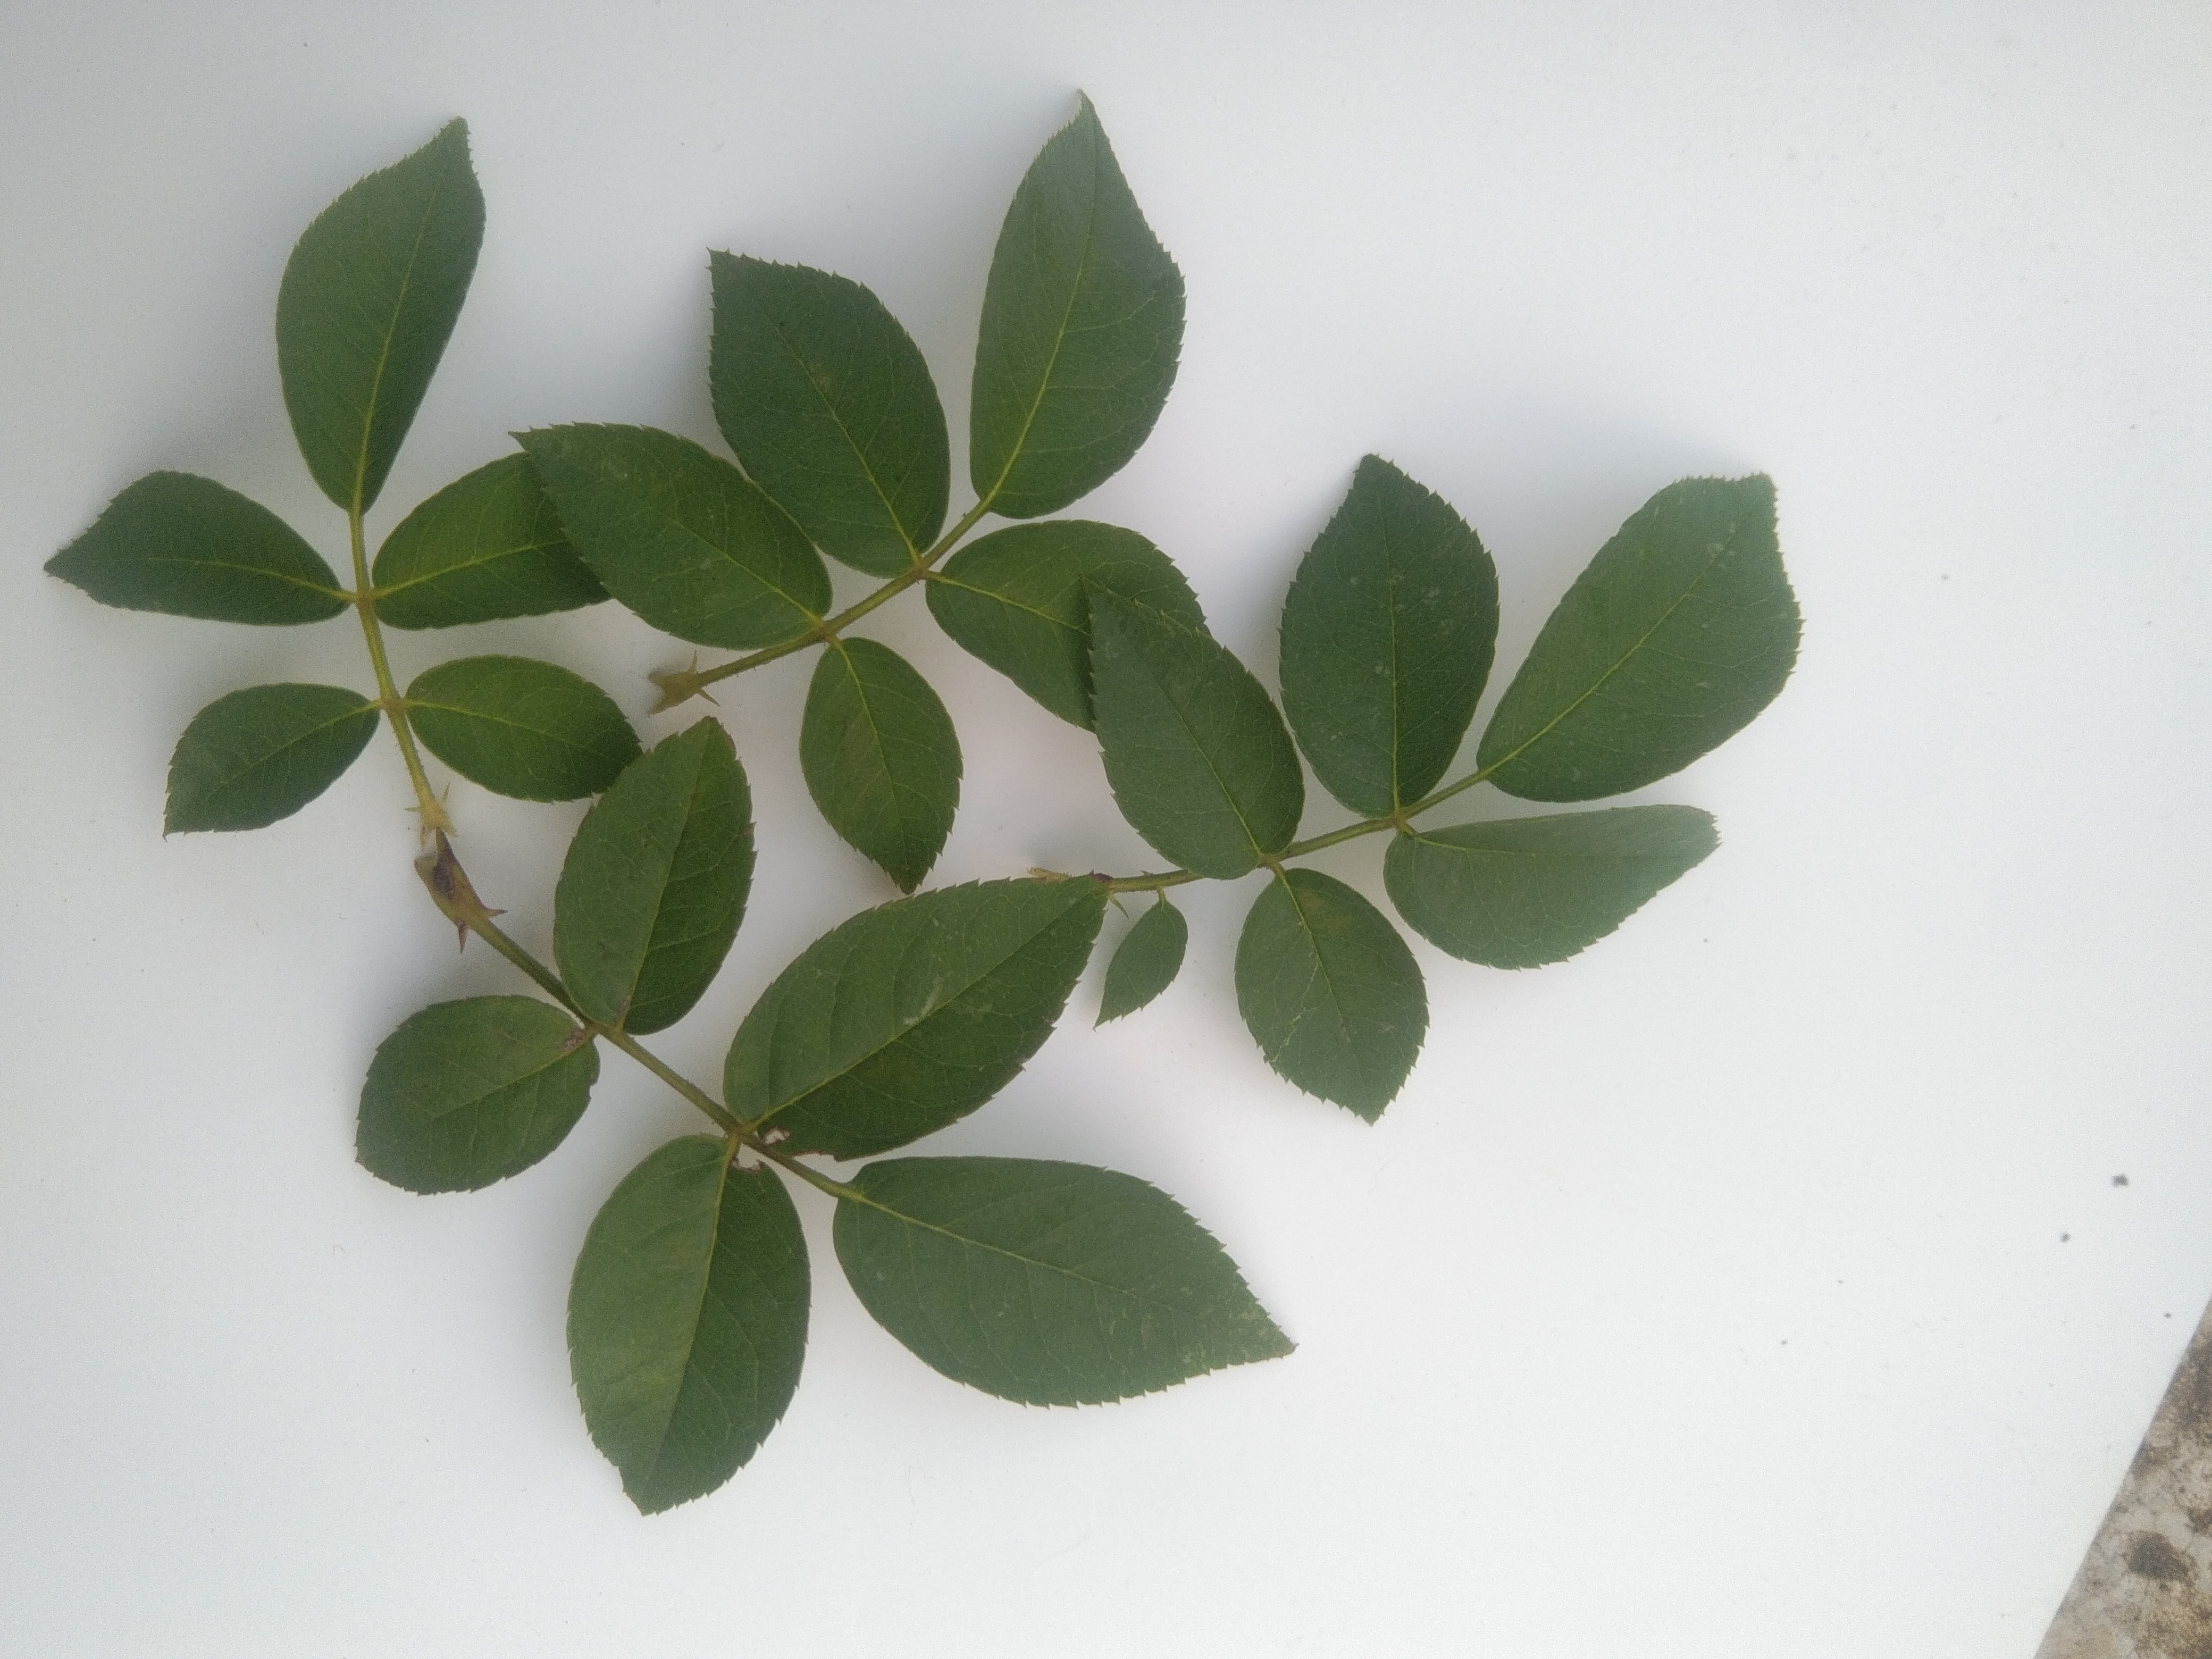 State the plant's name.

rose
